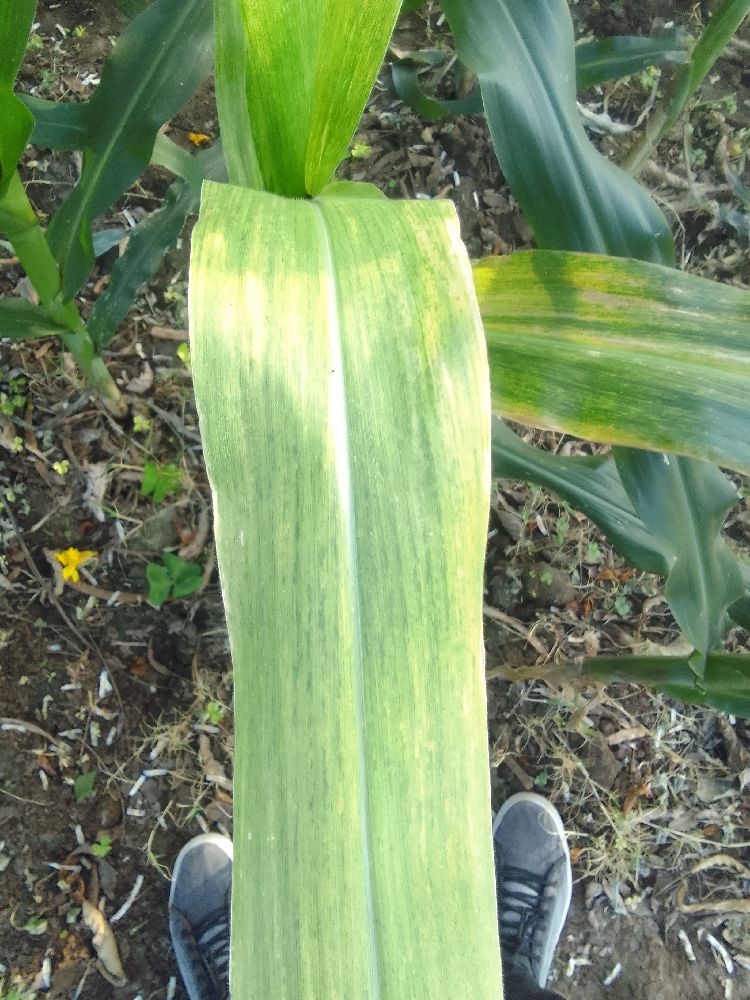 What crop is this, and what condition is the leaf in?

maize, maize lethal necrosis
